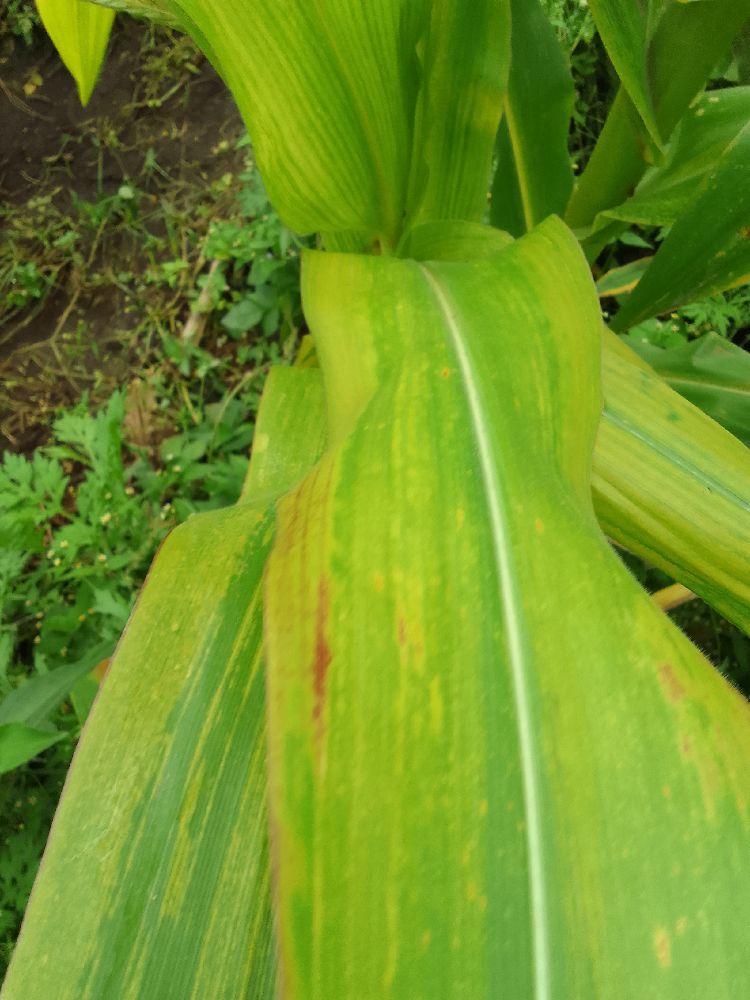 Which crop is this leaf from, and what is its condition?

maize, maize lethal necrosis
